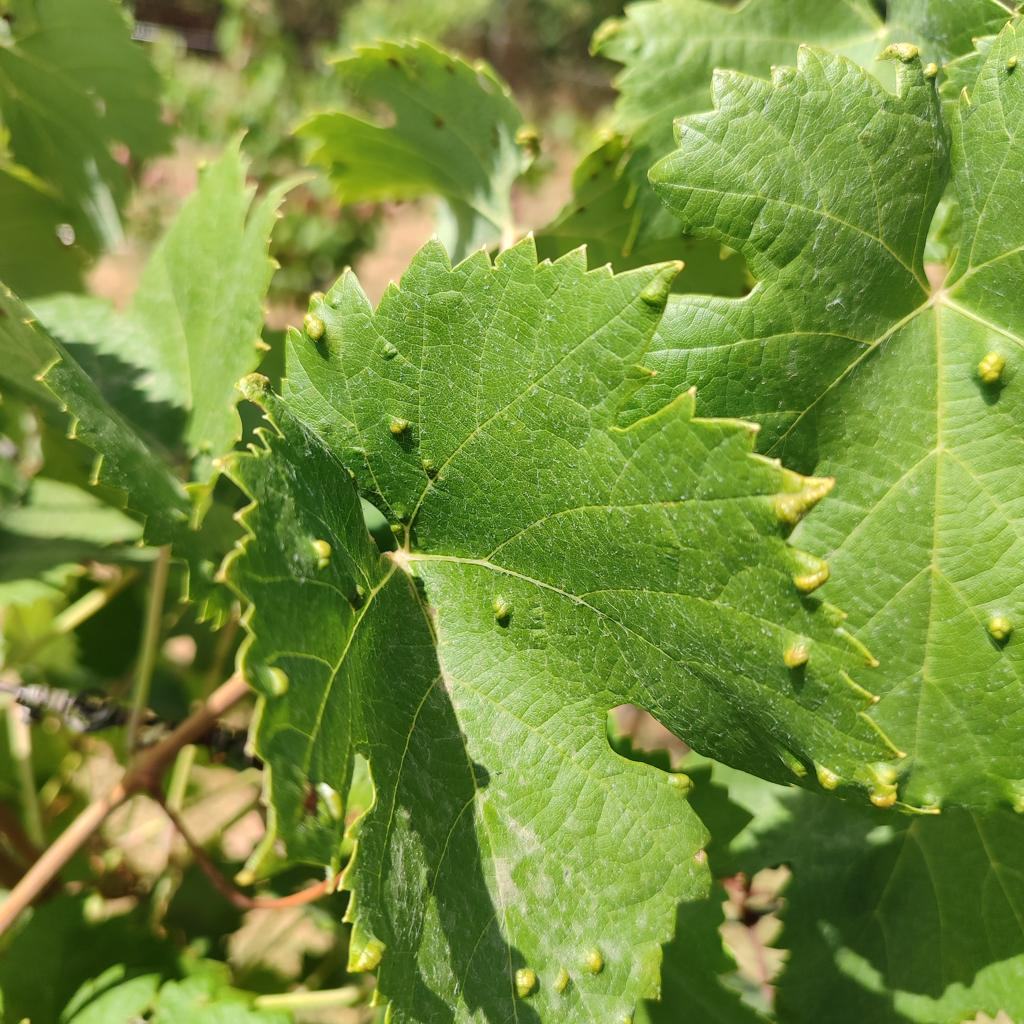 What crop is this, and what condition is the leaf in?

grapevine, erineum mite
